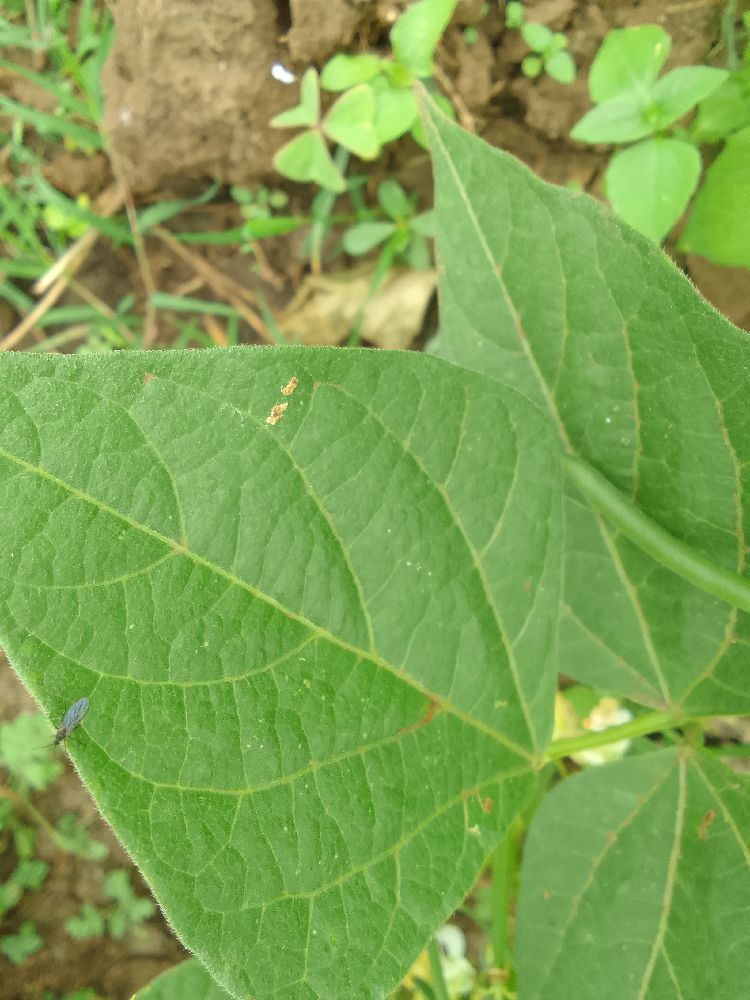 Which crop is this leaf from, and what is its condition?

common bean, healthy
